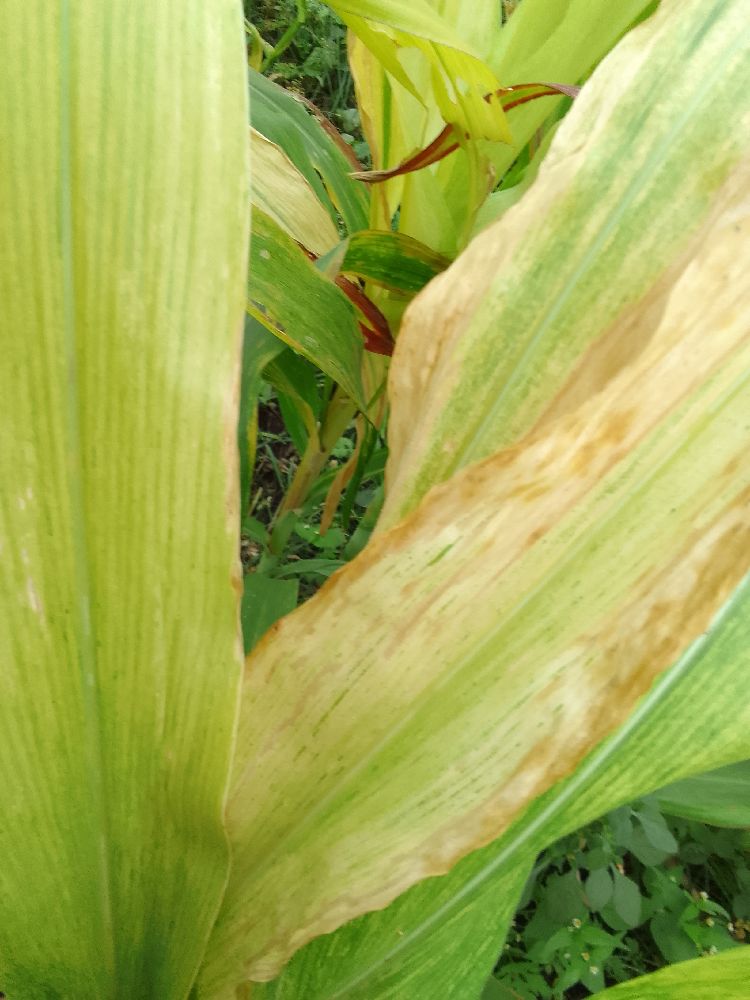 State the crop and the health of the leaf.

maize, maize lethal necrosis
